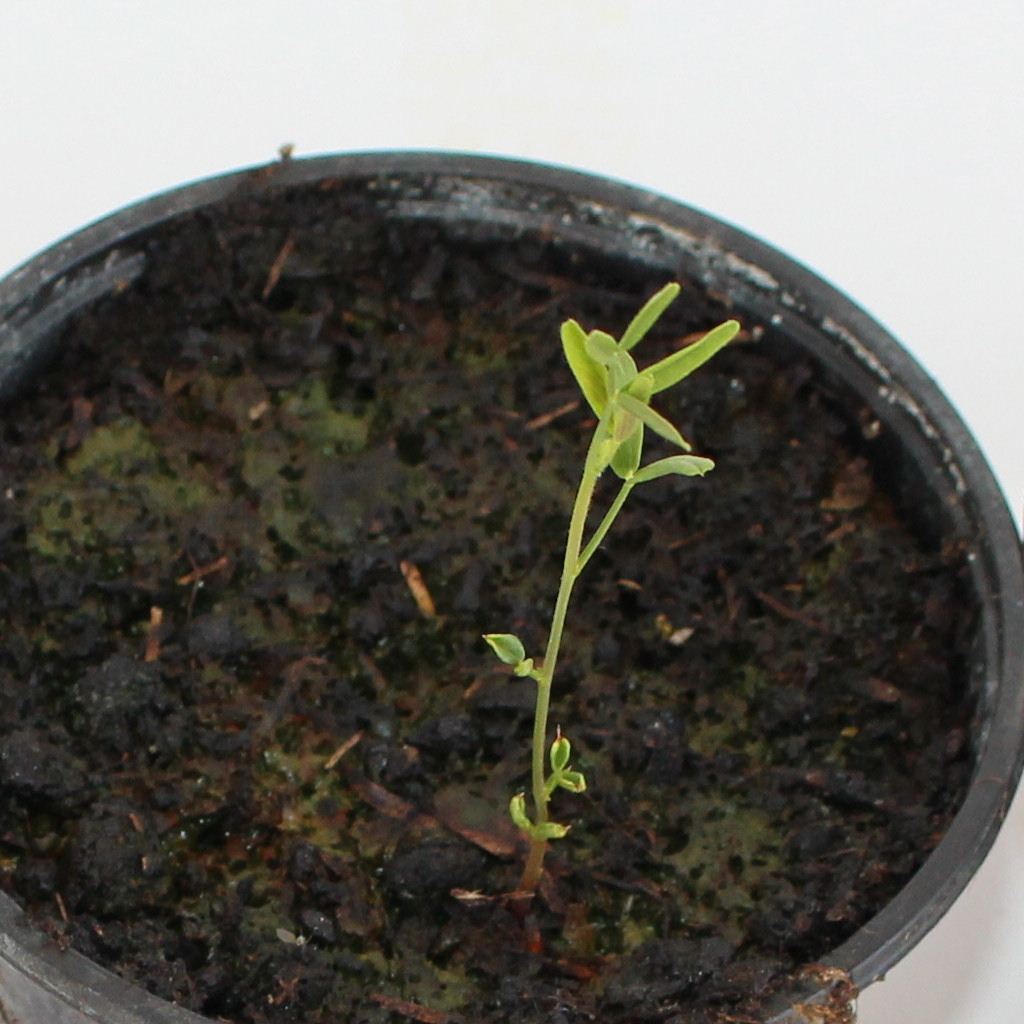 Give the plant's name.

Vicia sativa
